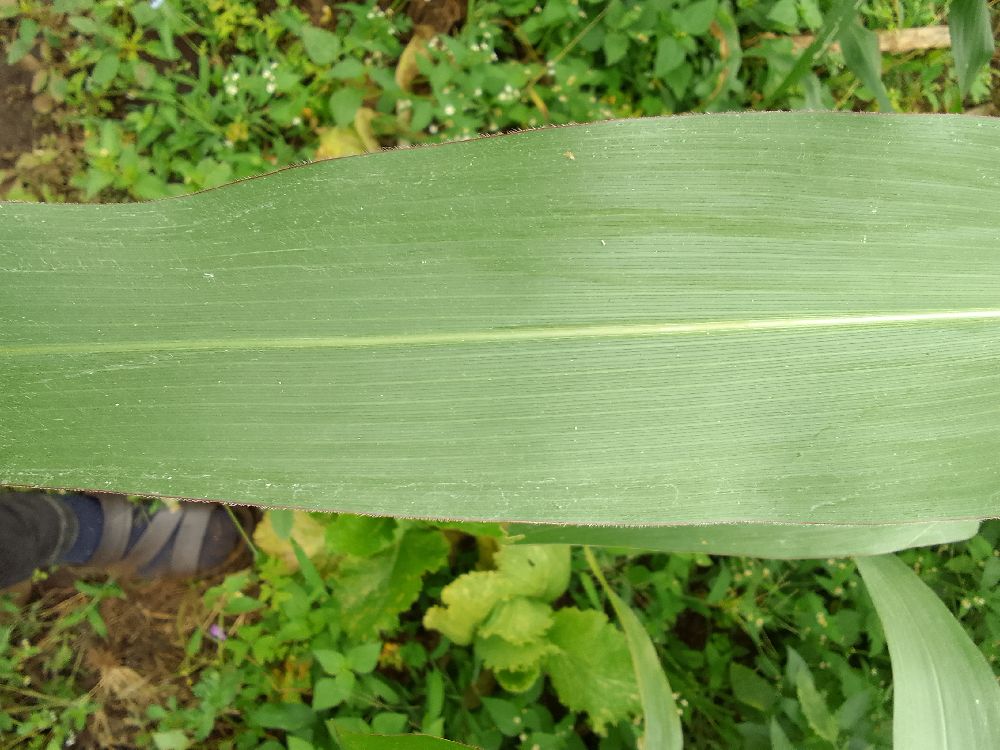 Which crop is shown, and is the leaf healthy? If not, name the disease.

maize, healthy
